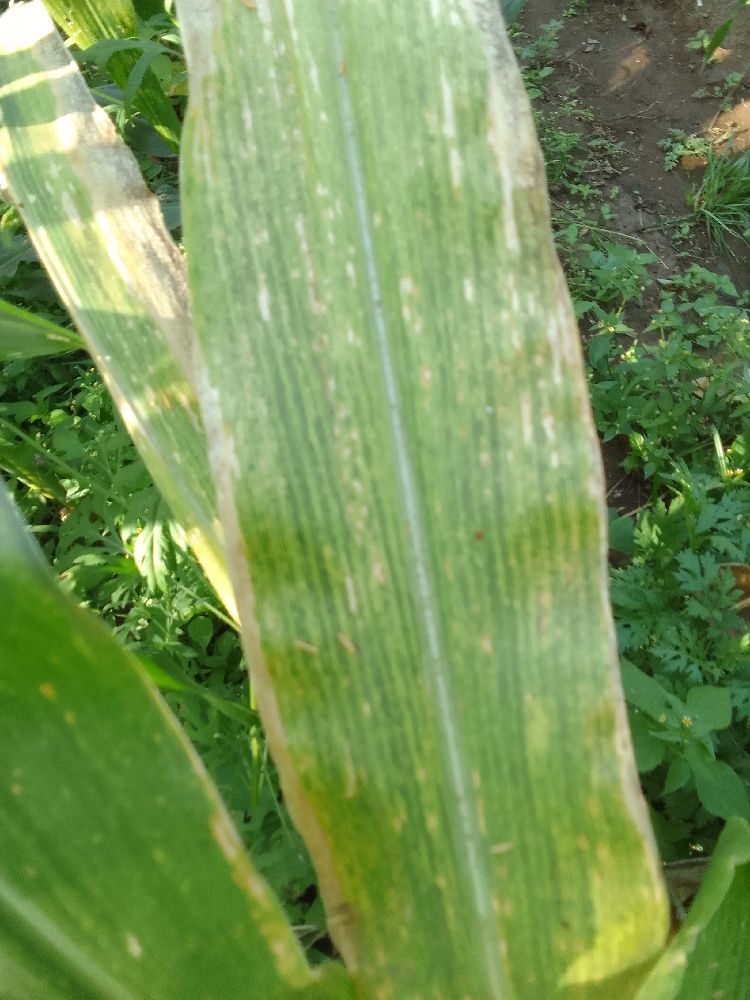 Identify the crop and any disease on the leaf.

maize, maize lethal necrosis
